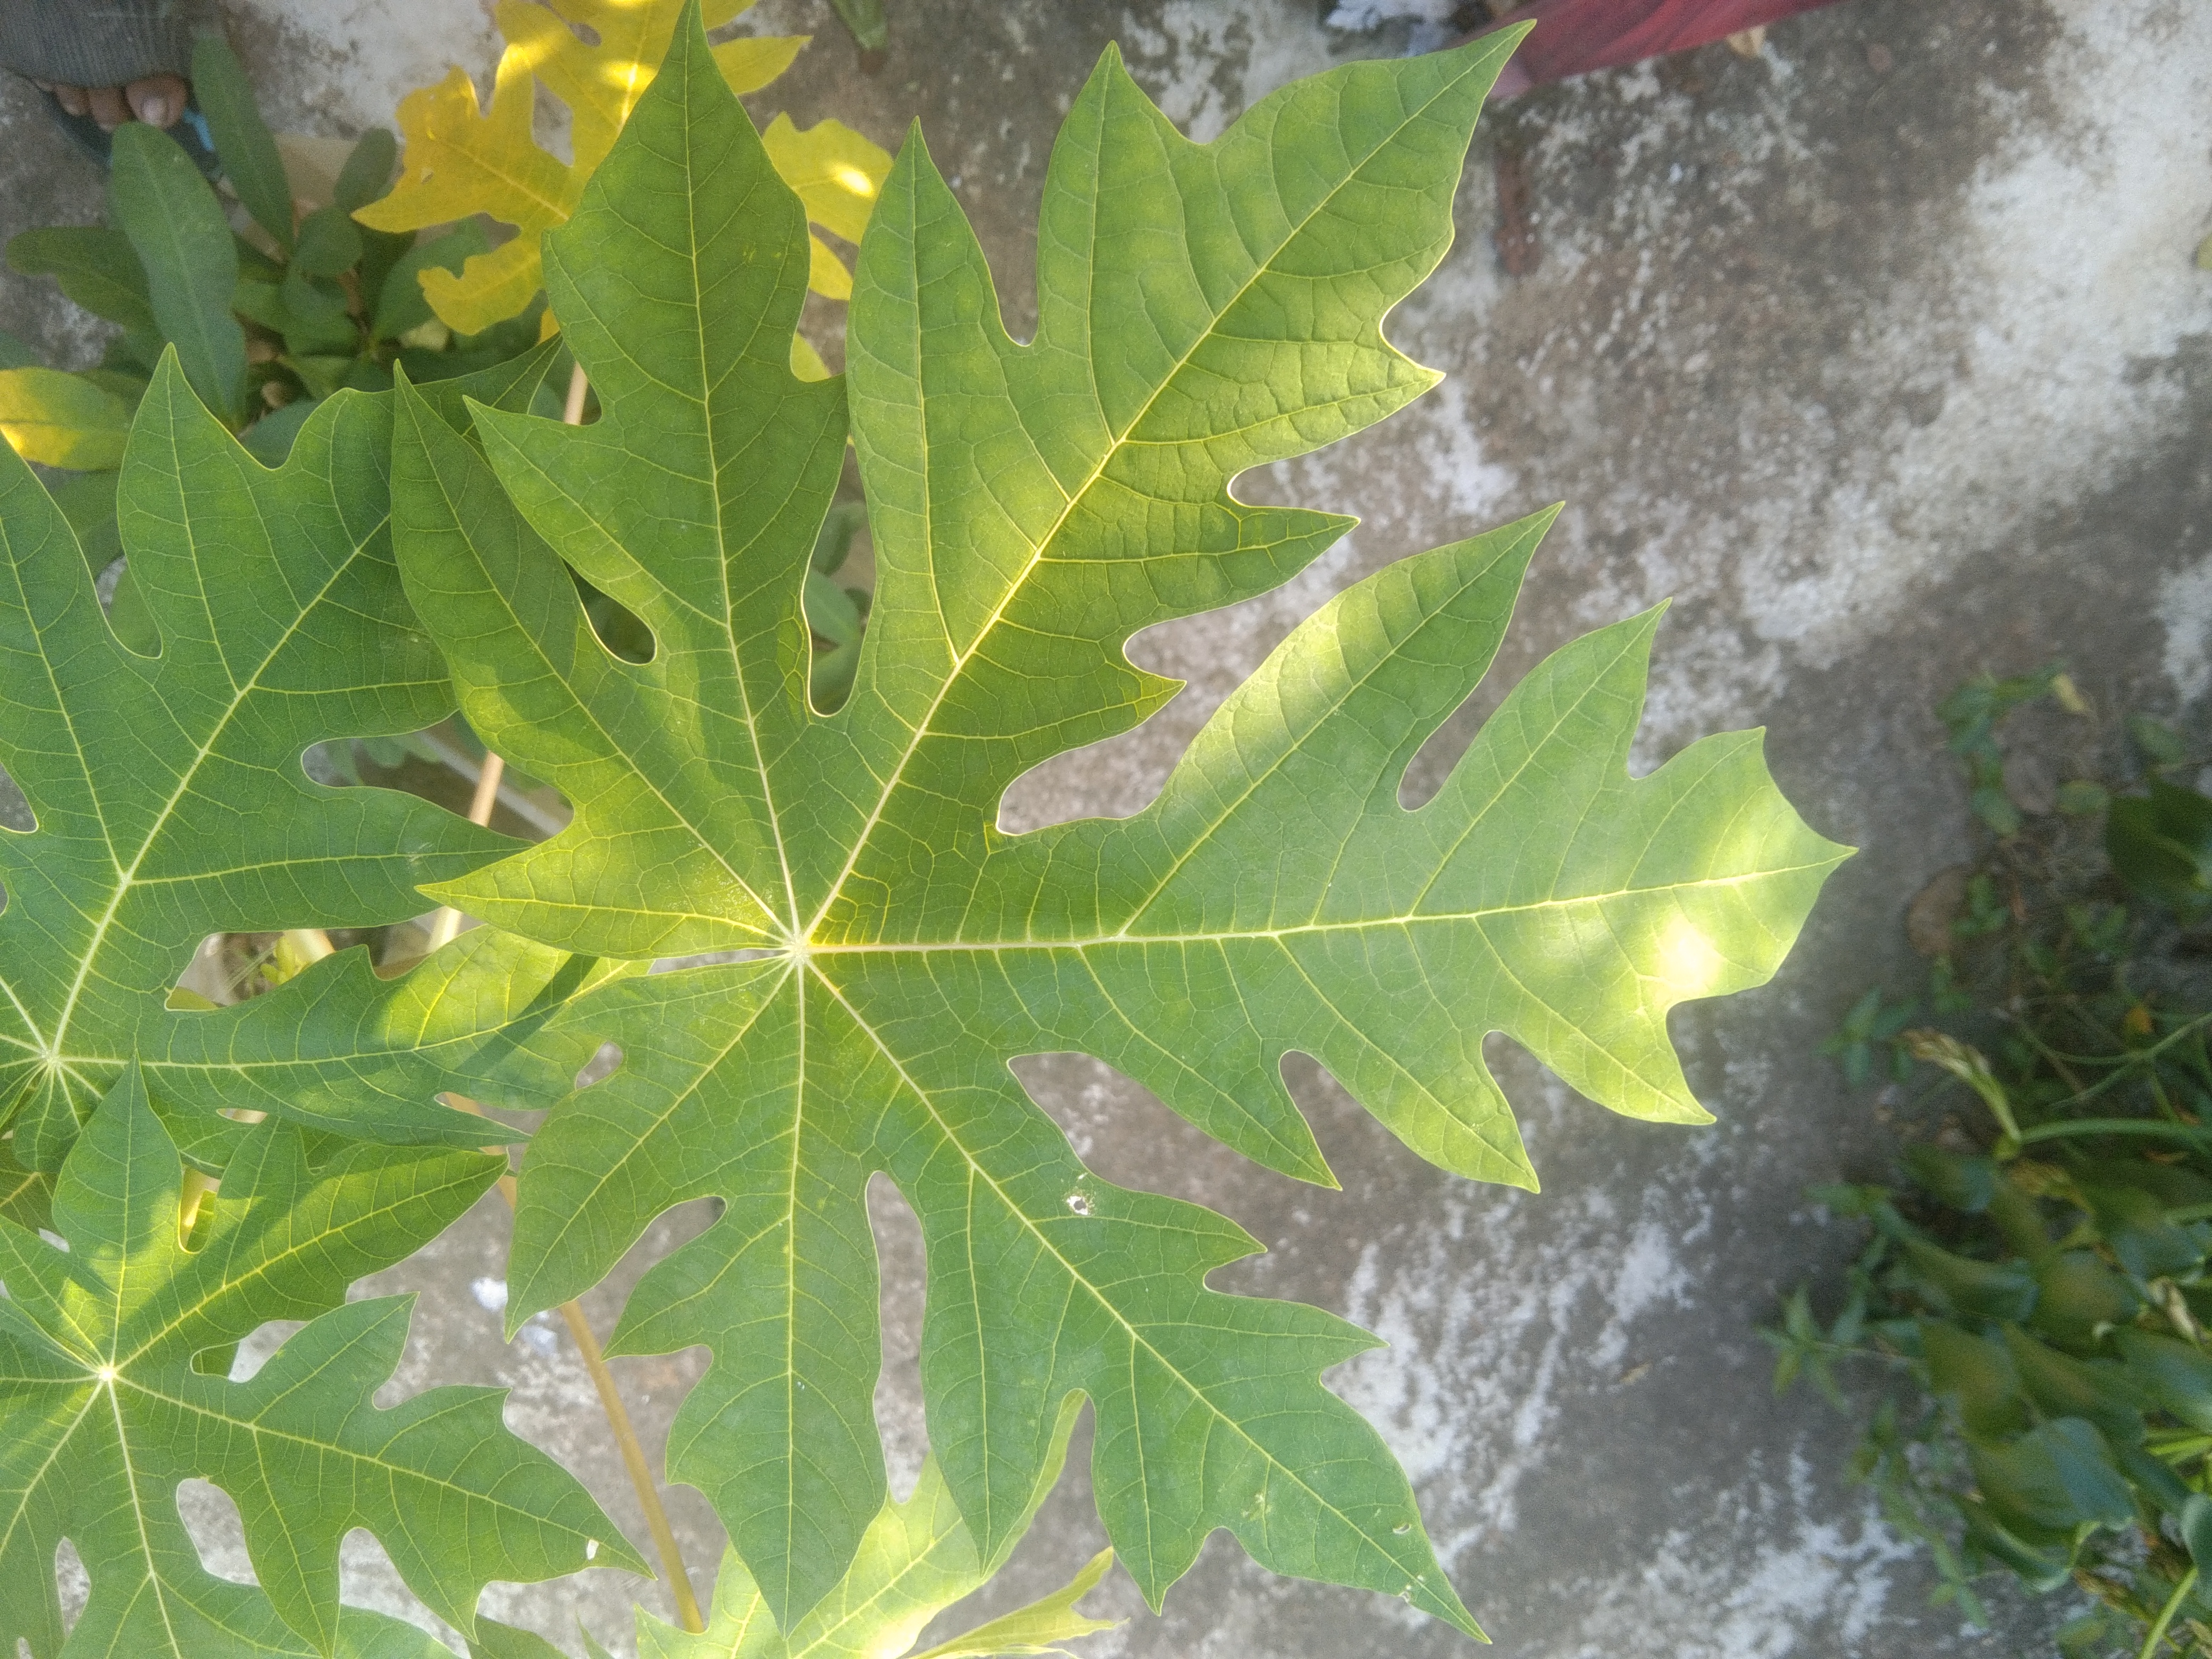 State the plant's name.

papaya
